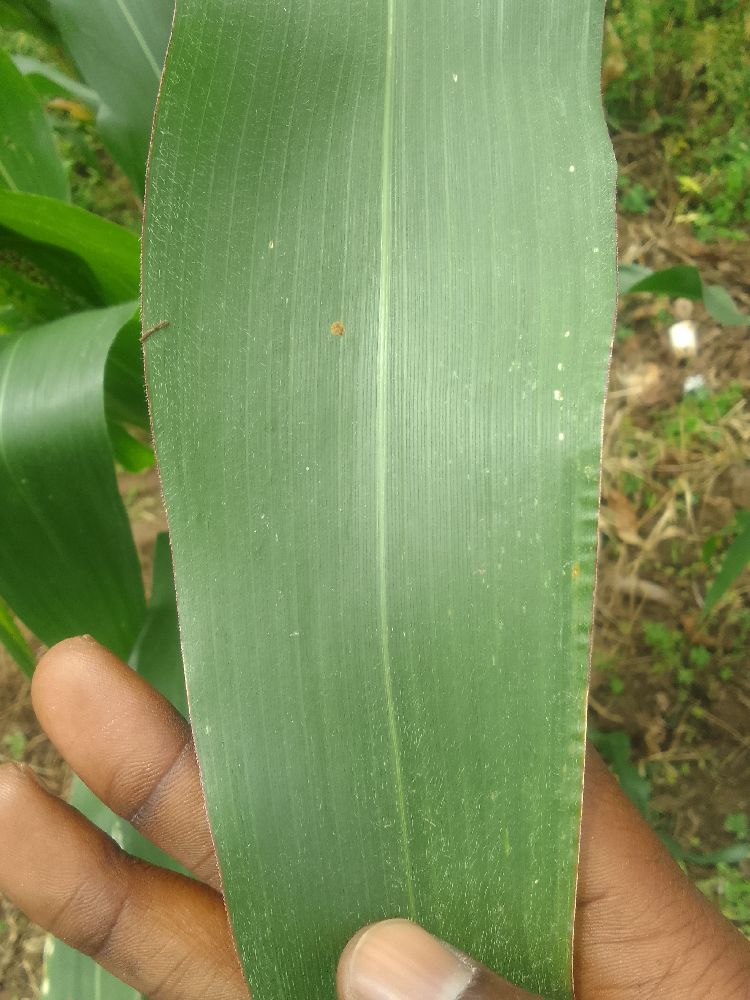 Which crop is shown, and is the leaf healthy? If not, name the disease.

maize, healthy
